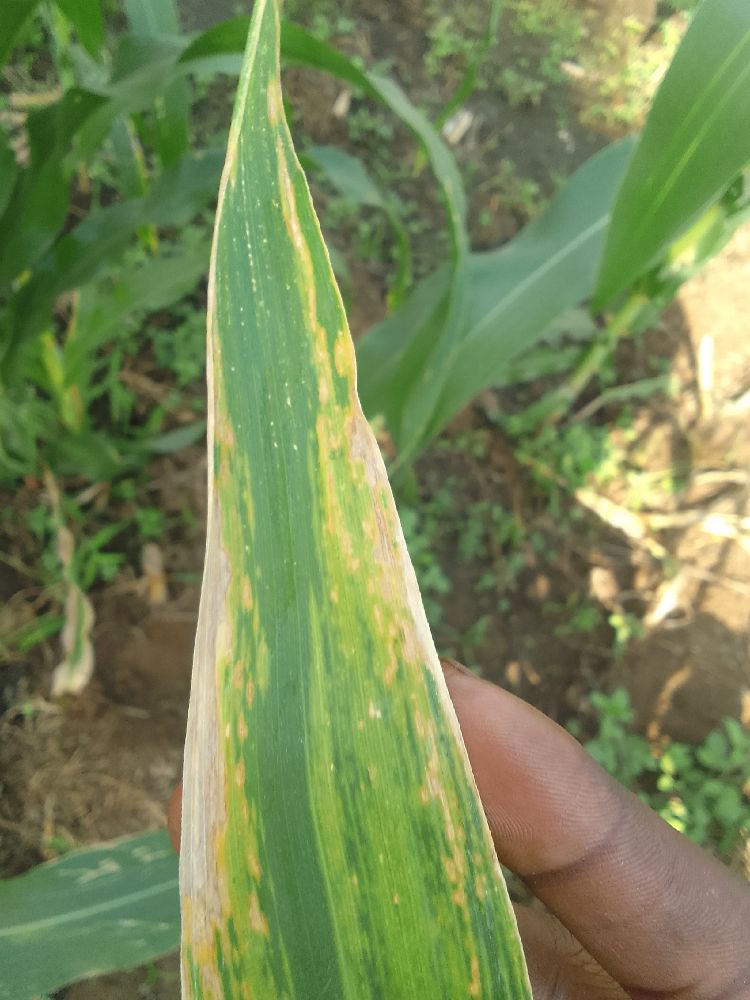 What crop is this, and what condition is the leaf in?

maize, maize lethal necrosis
